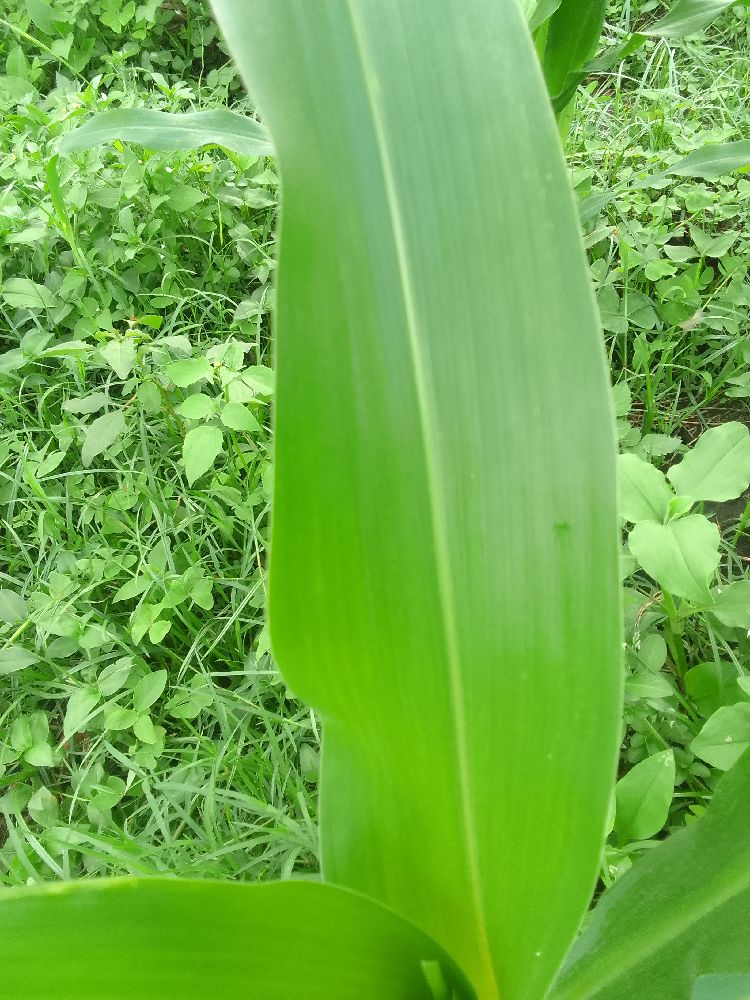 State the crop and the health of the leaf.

maize, healthy
